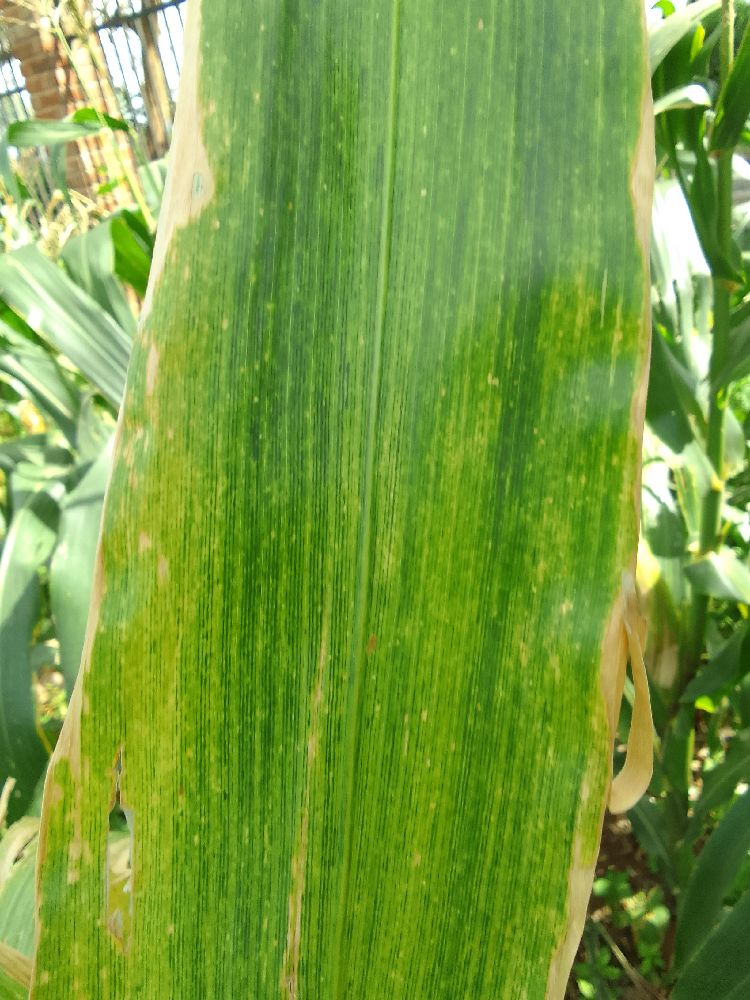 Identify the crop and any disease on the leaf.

maize, maize lethal necrosis
